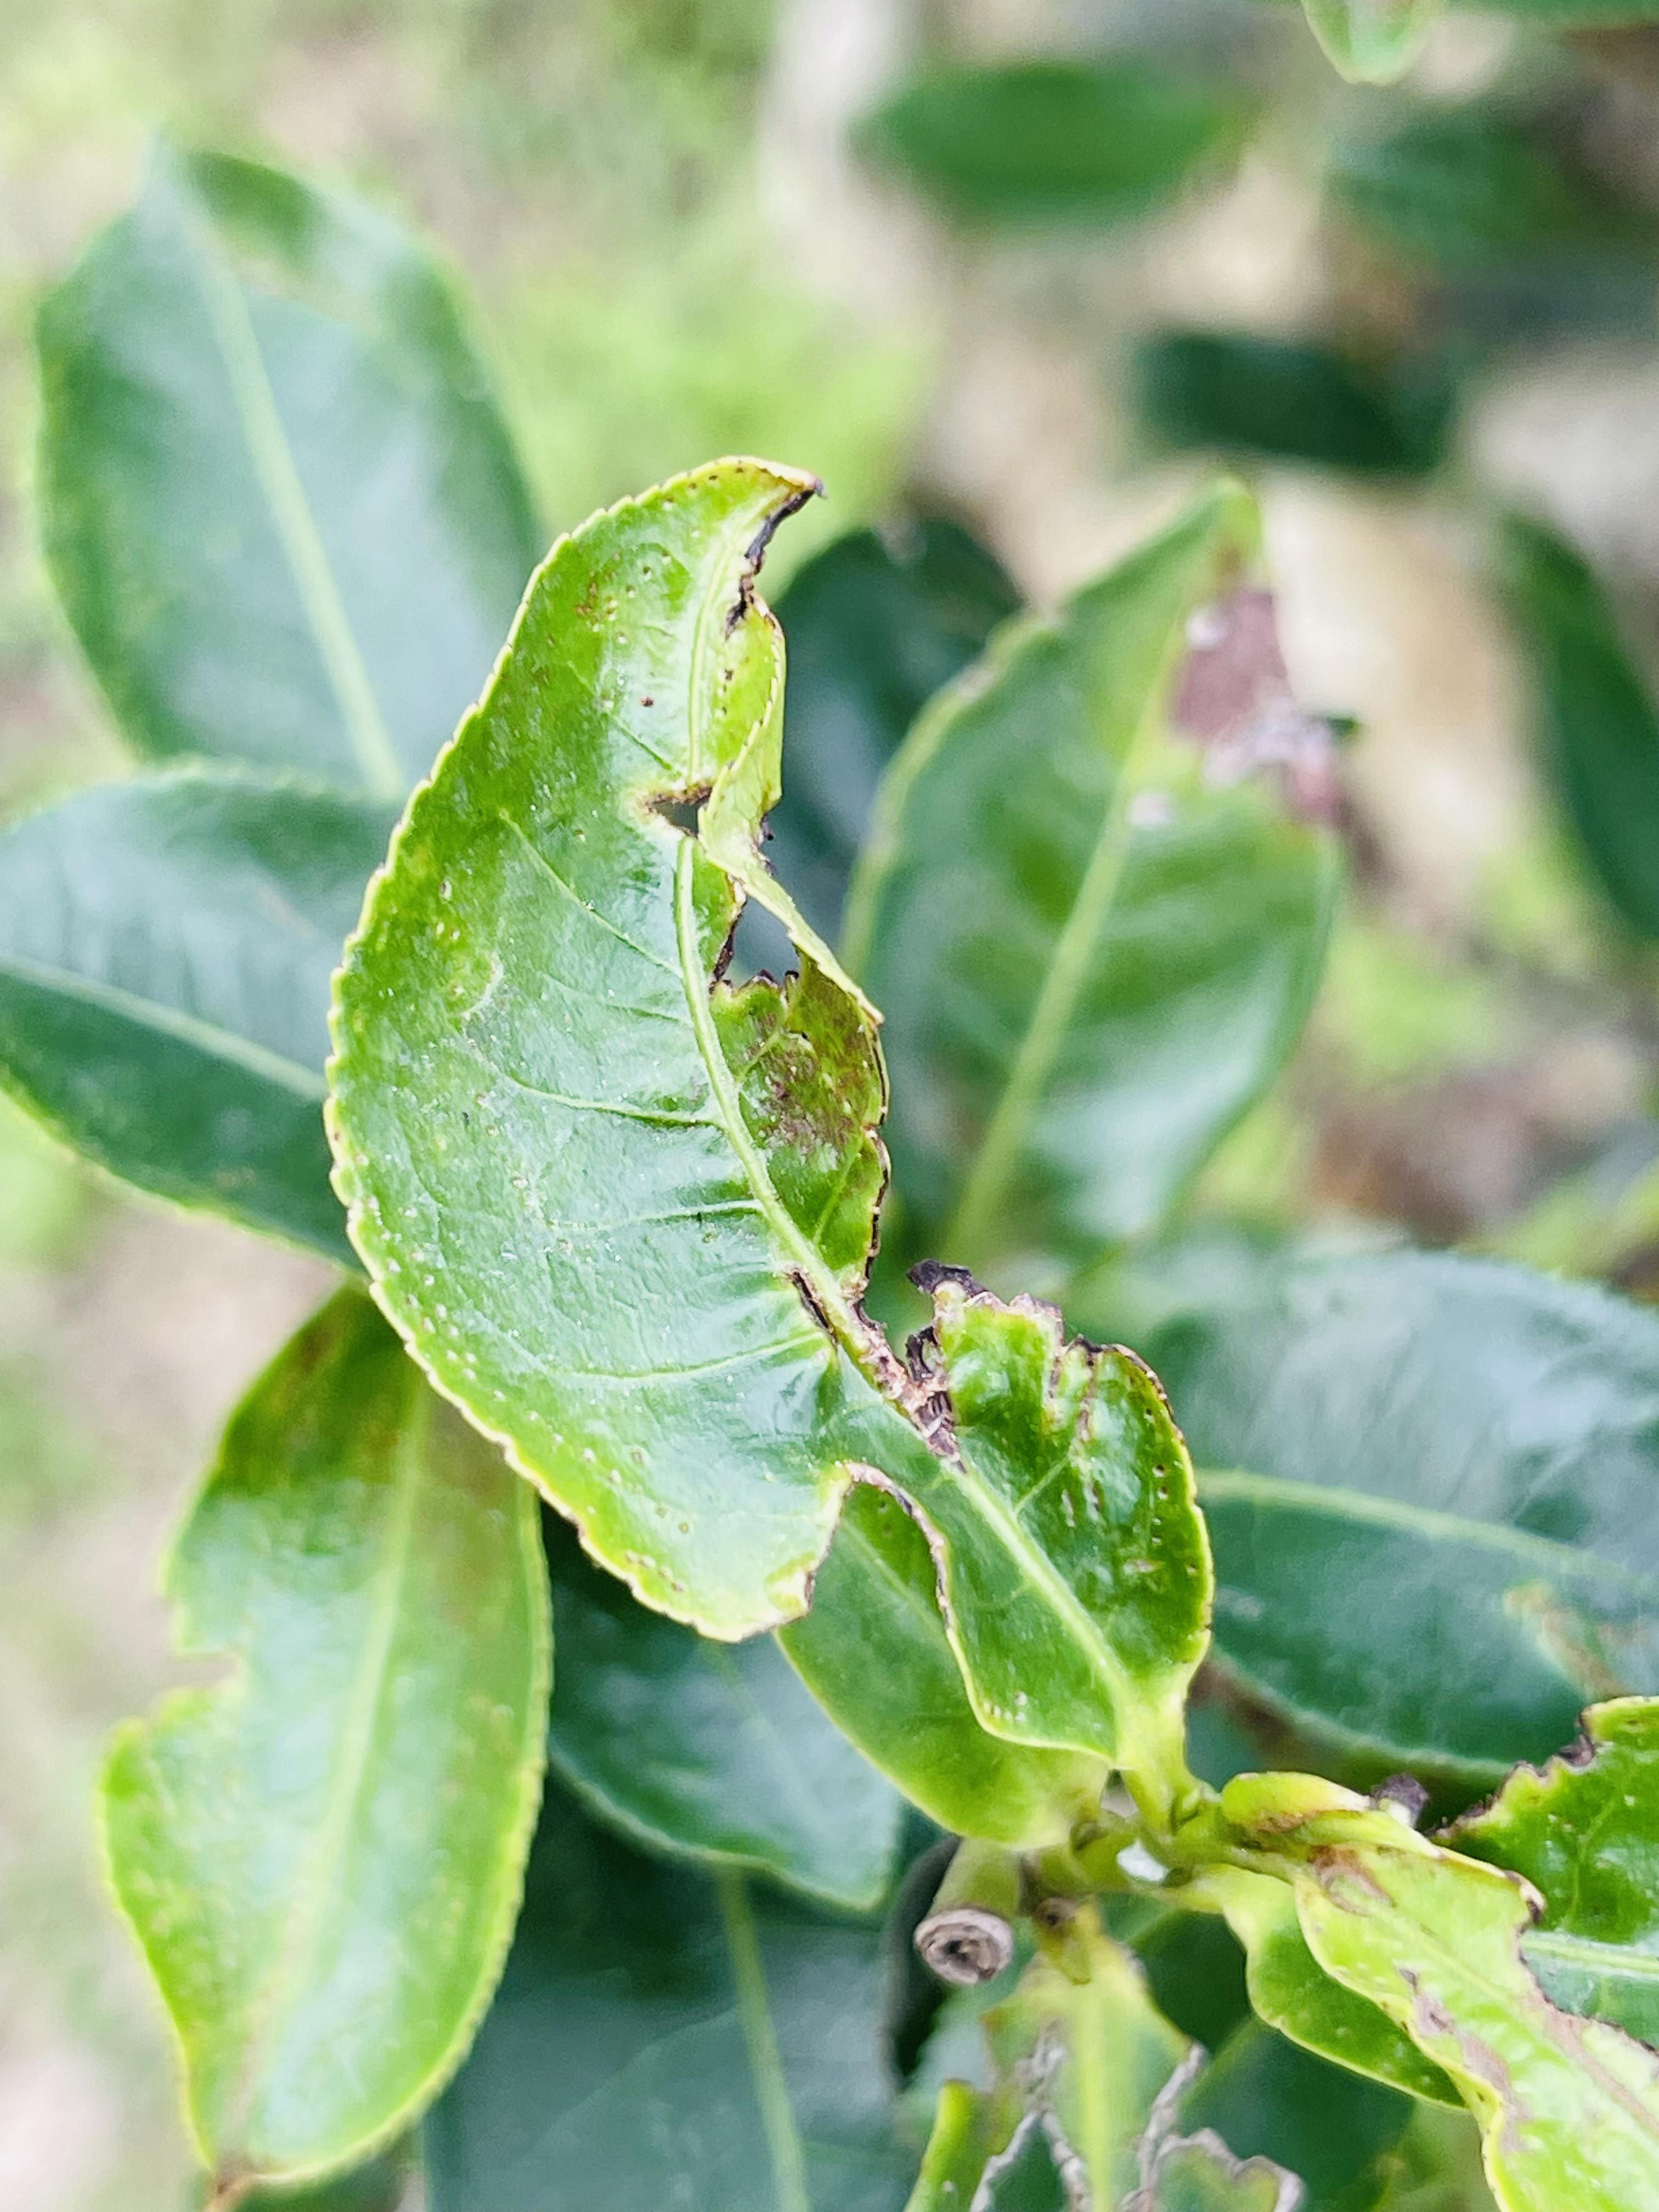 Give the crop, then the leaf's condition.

tea, helopeltis
